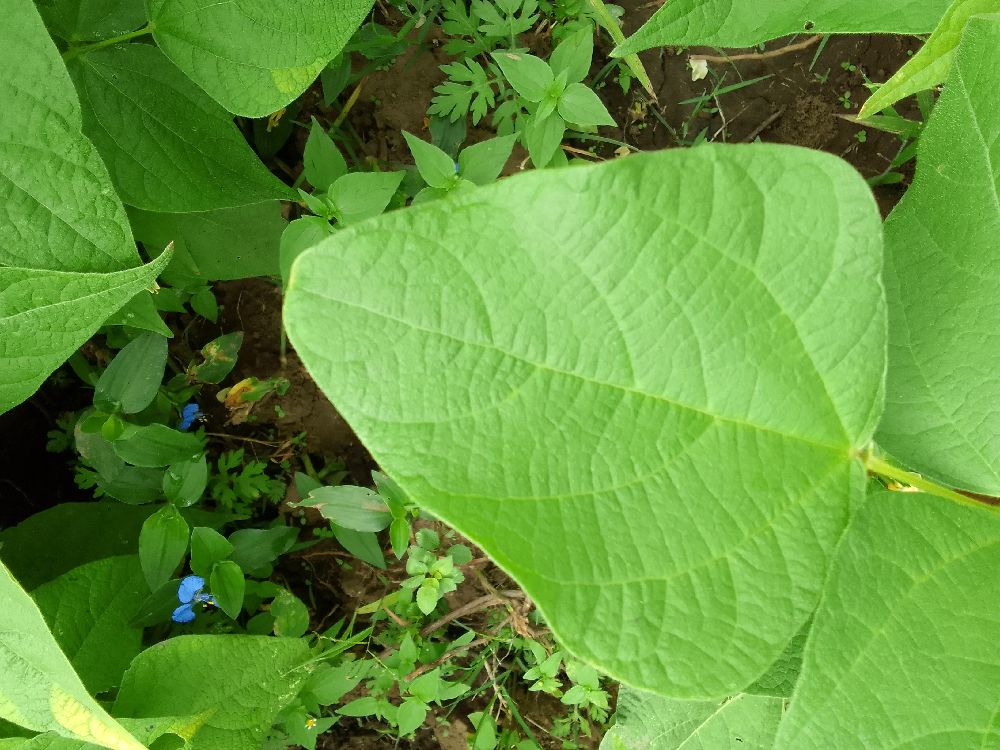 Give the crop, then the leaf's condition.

common bean, healthy
